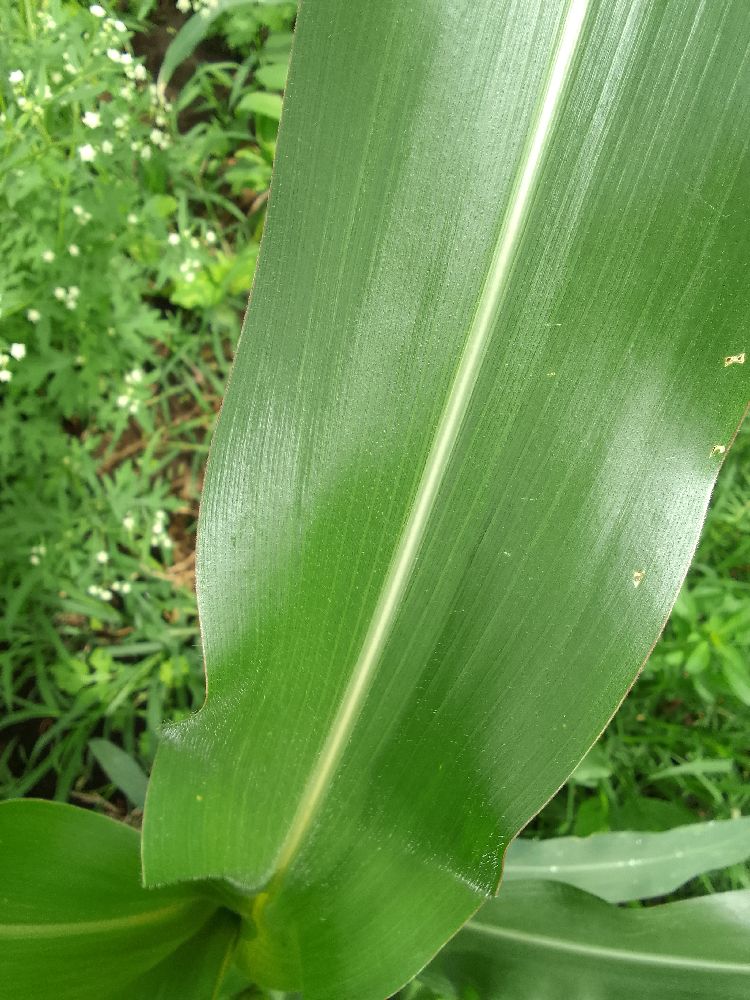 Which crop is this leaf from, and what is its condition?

maize, healthy
